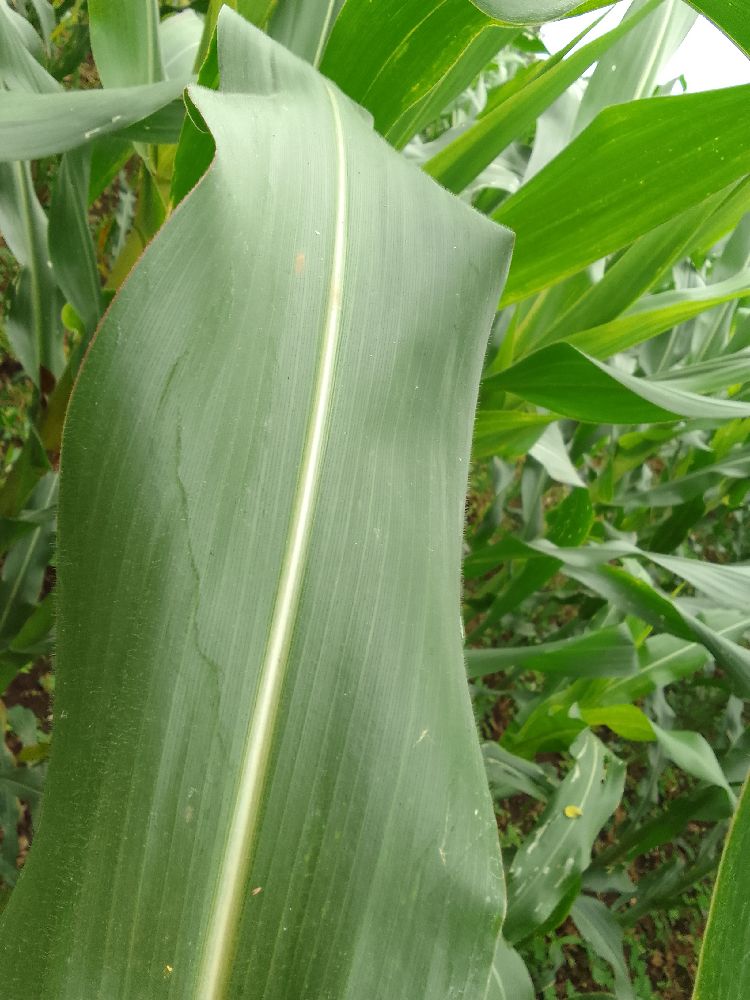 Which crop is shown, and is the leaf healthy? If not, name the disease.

maize, healthy
